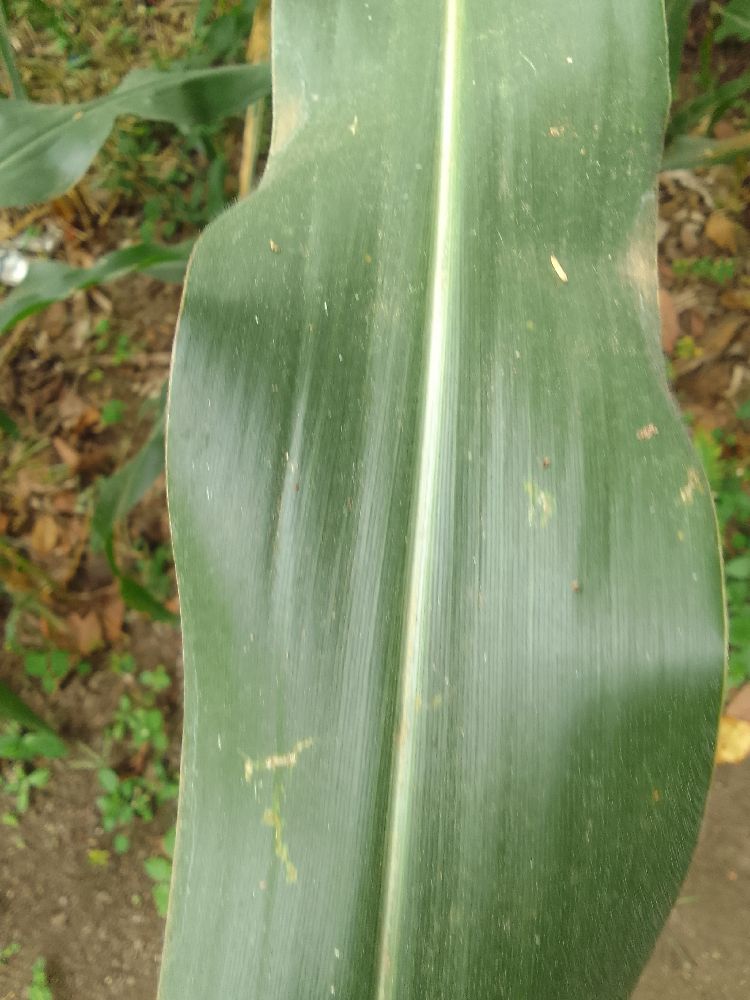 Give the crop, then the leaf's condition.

maize, healthy
